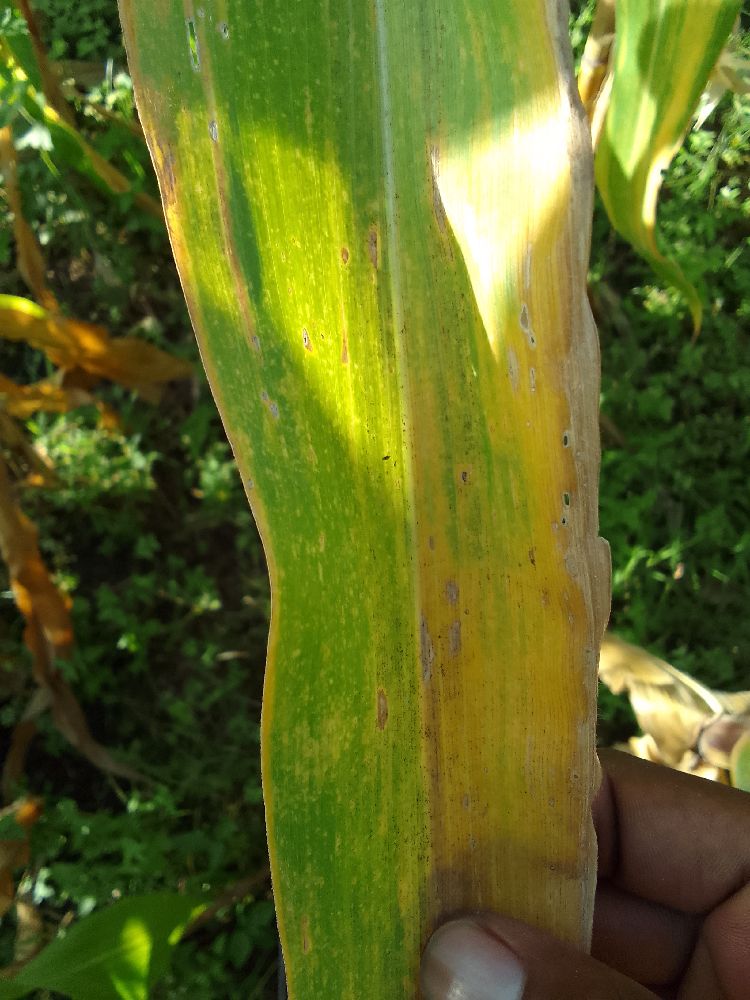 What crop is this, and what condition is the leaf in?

maize, maize lethal necrosis
